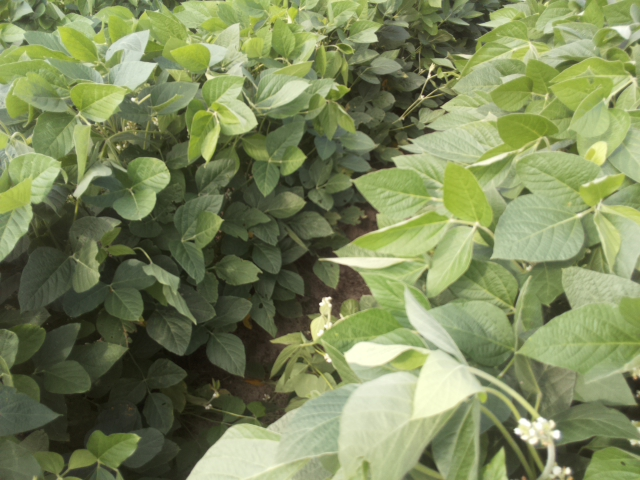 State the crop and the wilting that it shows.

soybean, leaflets folding inward at secondary pulvinus with no turgor loss in leaflets or petioles
